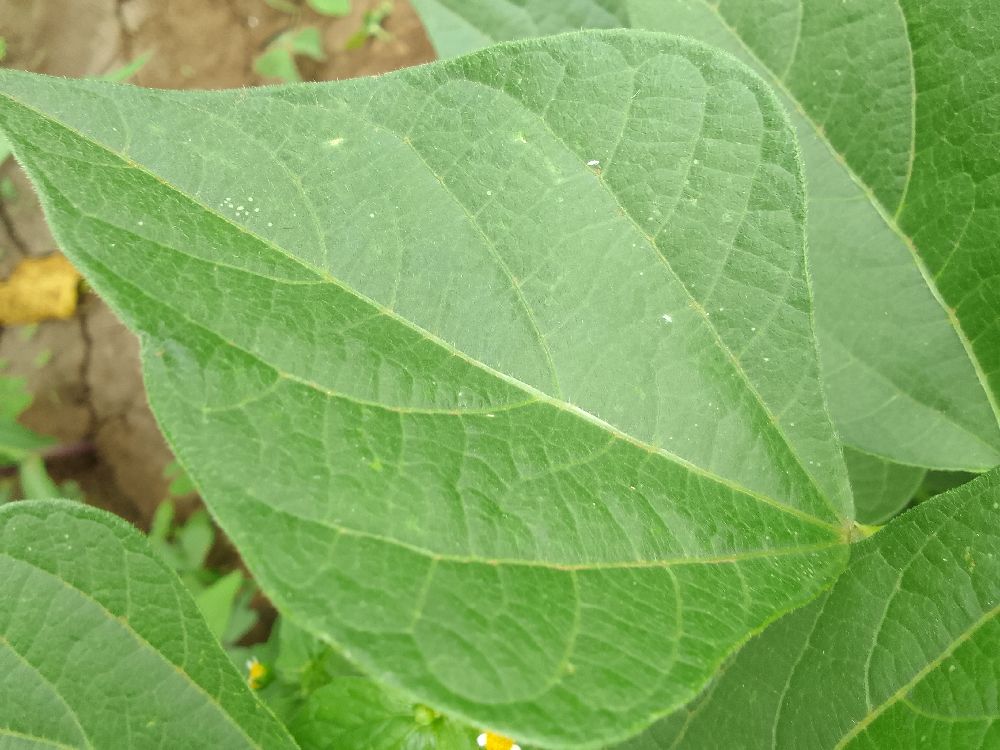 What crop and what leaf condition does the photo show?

common bean, healthy
